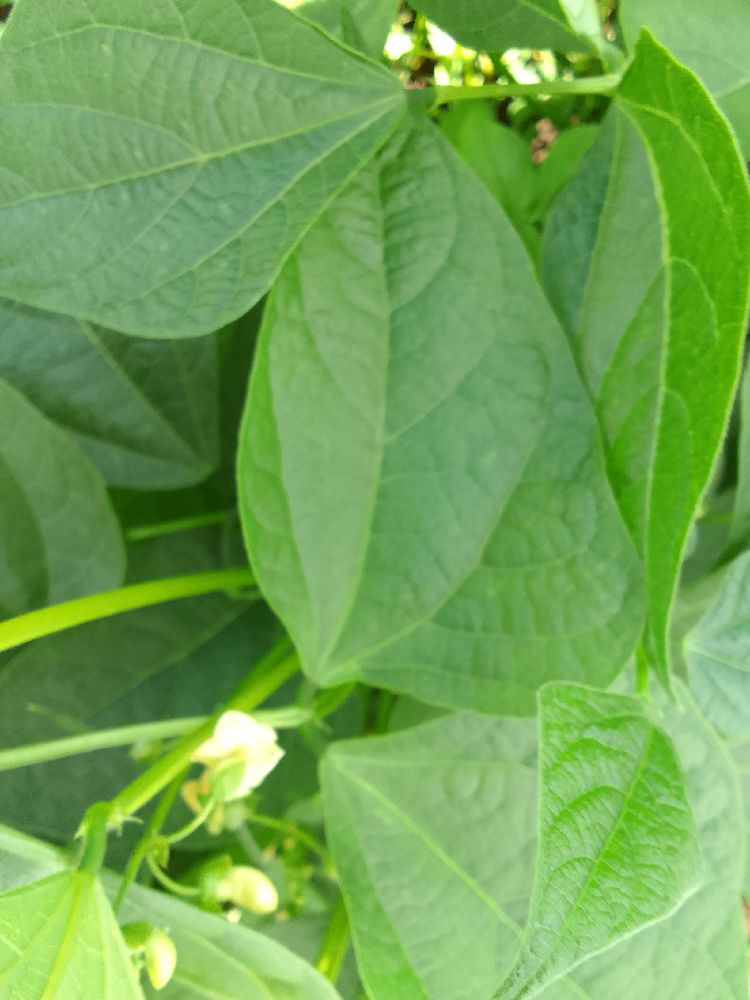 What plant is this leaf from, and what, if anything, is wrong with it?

common bean, healthy
